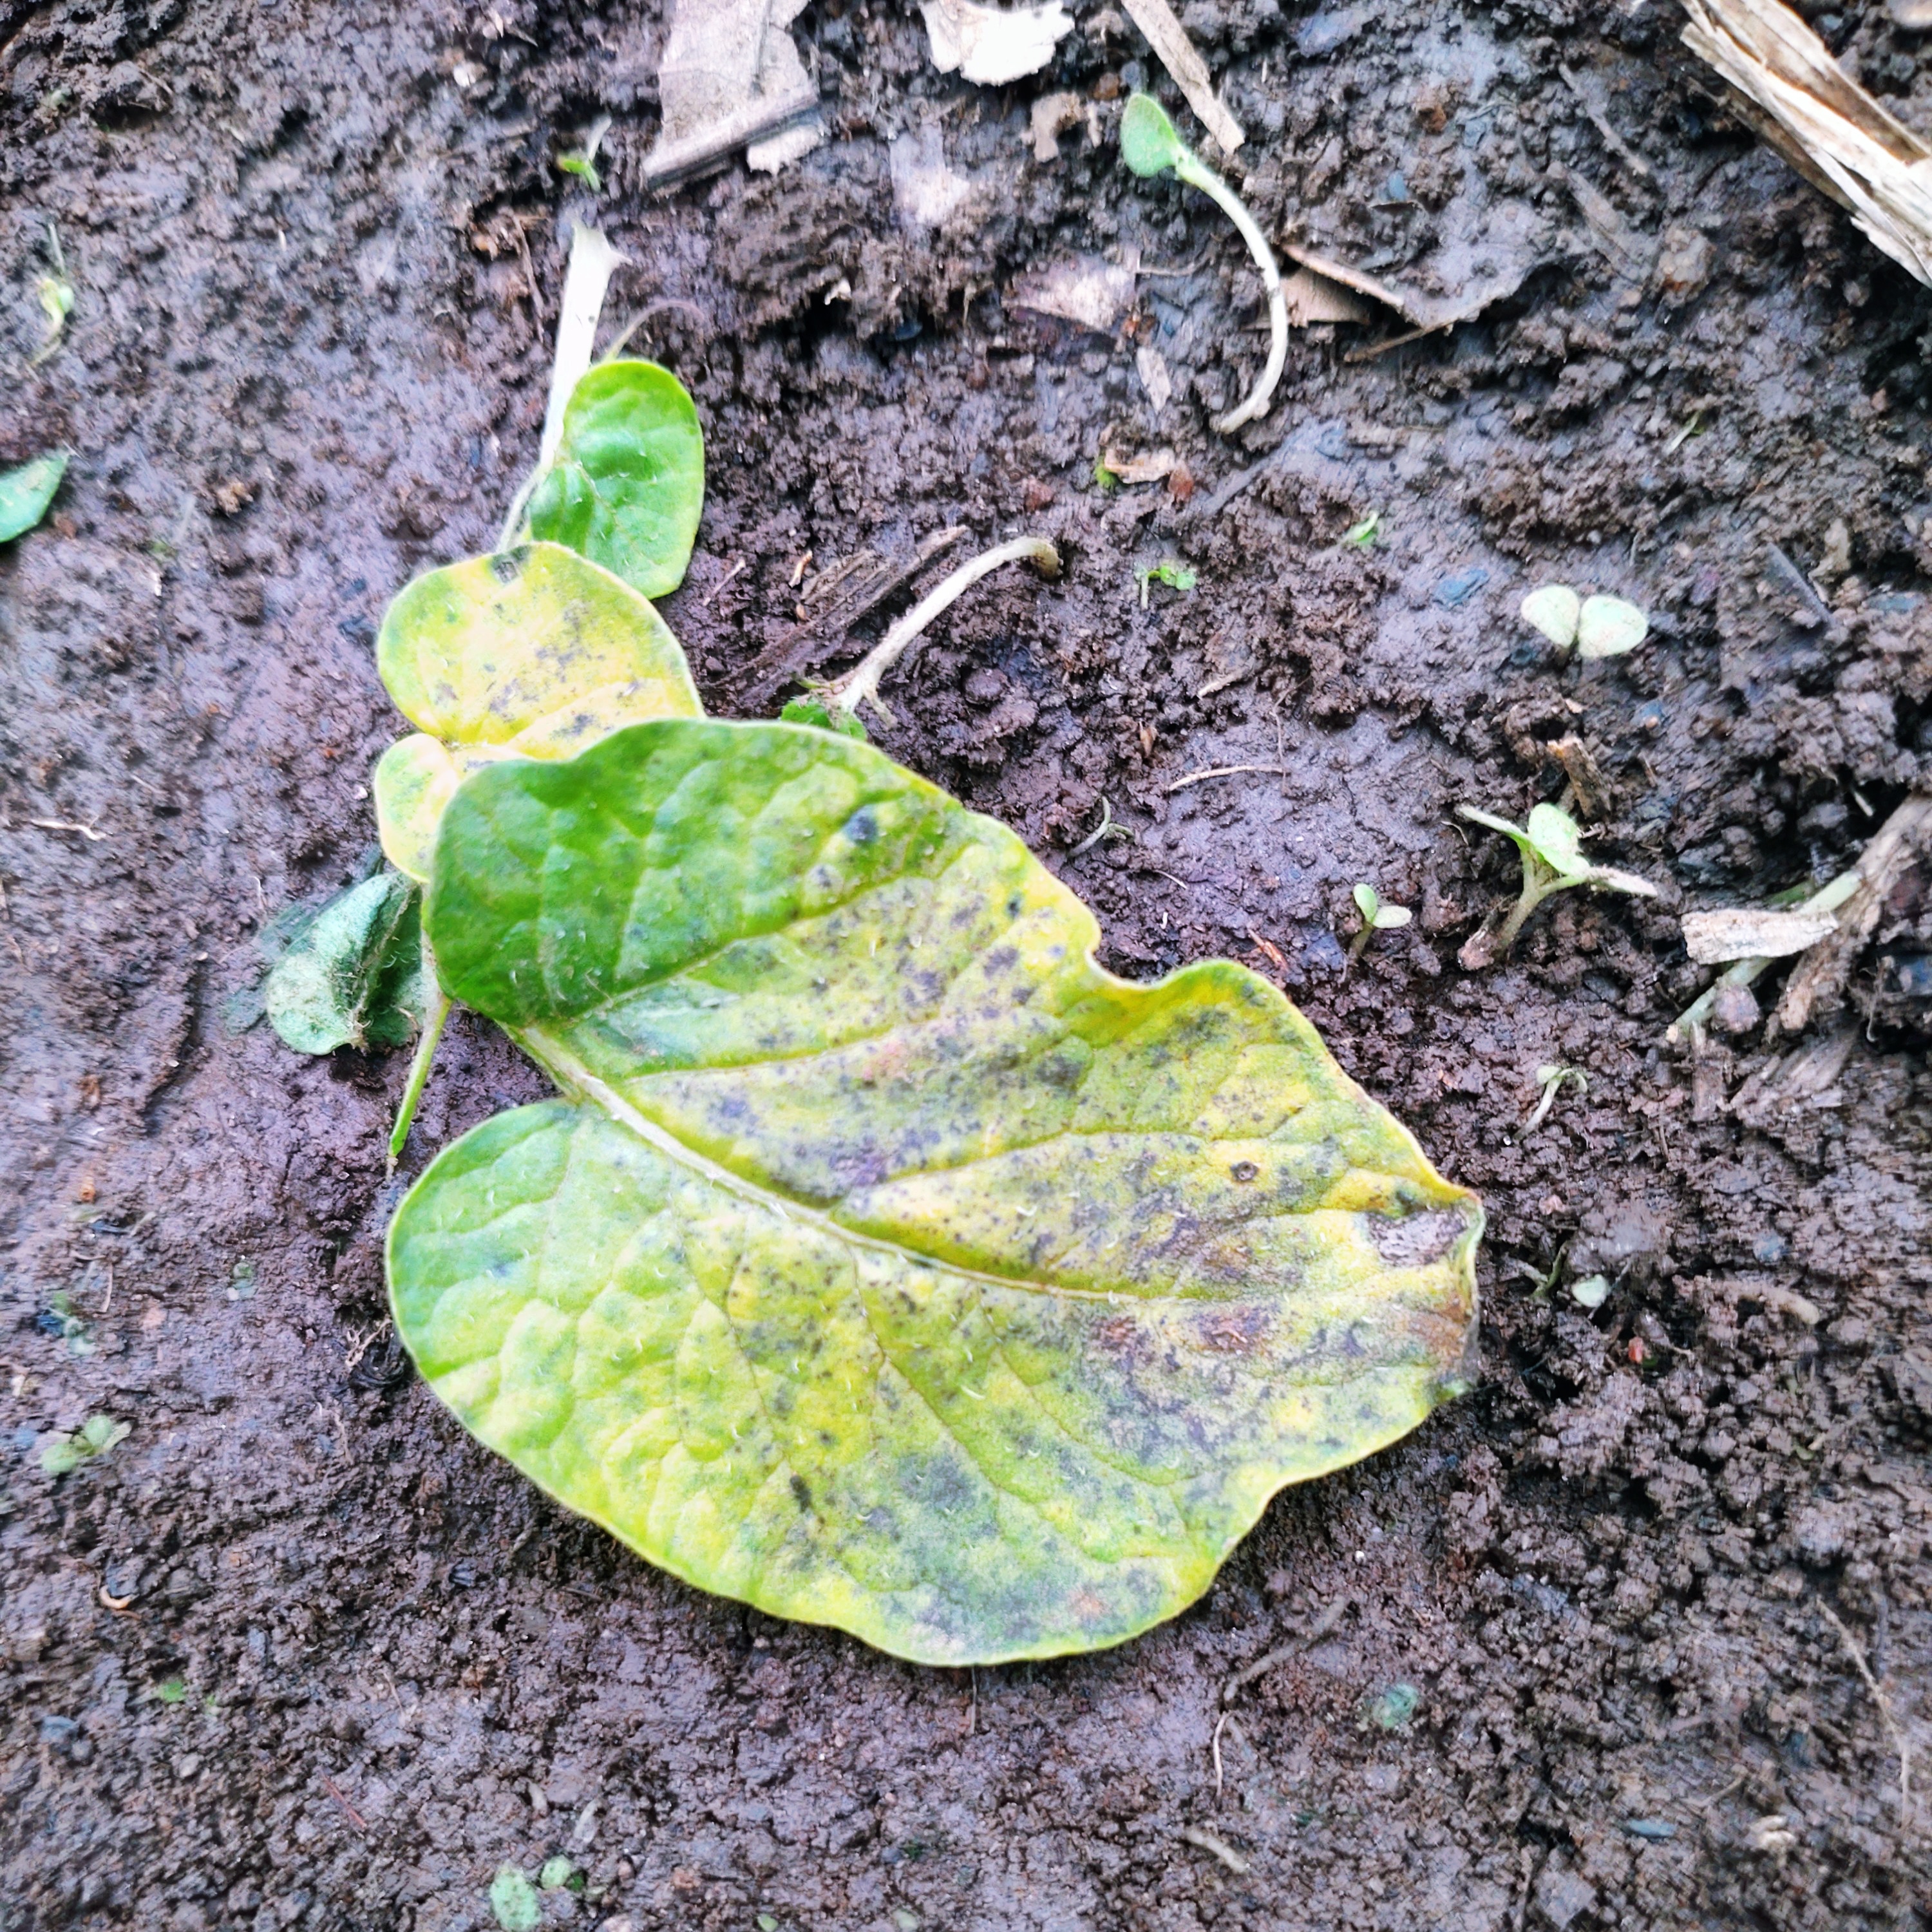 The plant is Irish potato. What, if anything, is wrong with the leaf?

late blight
